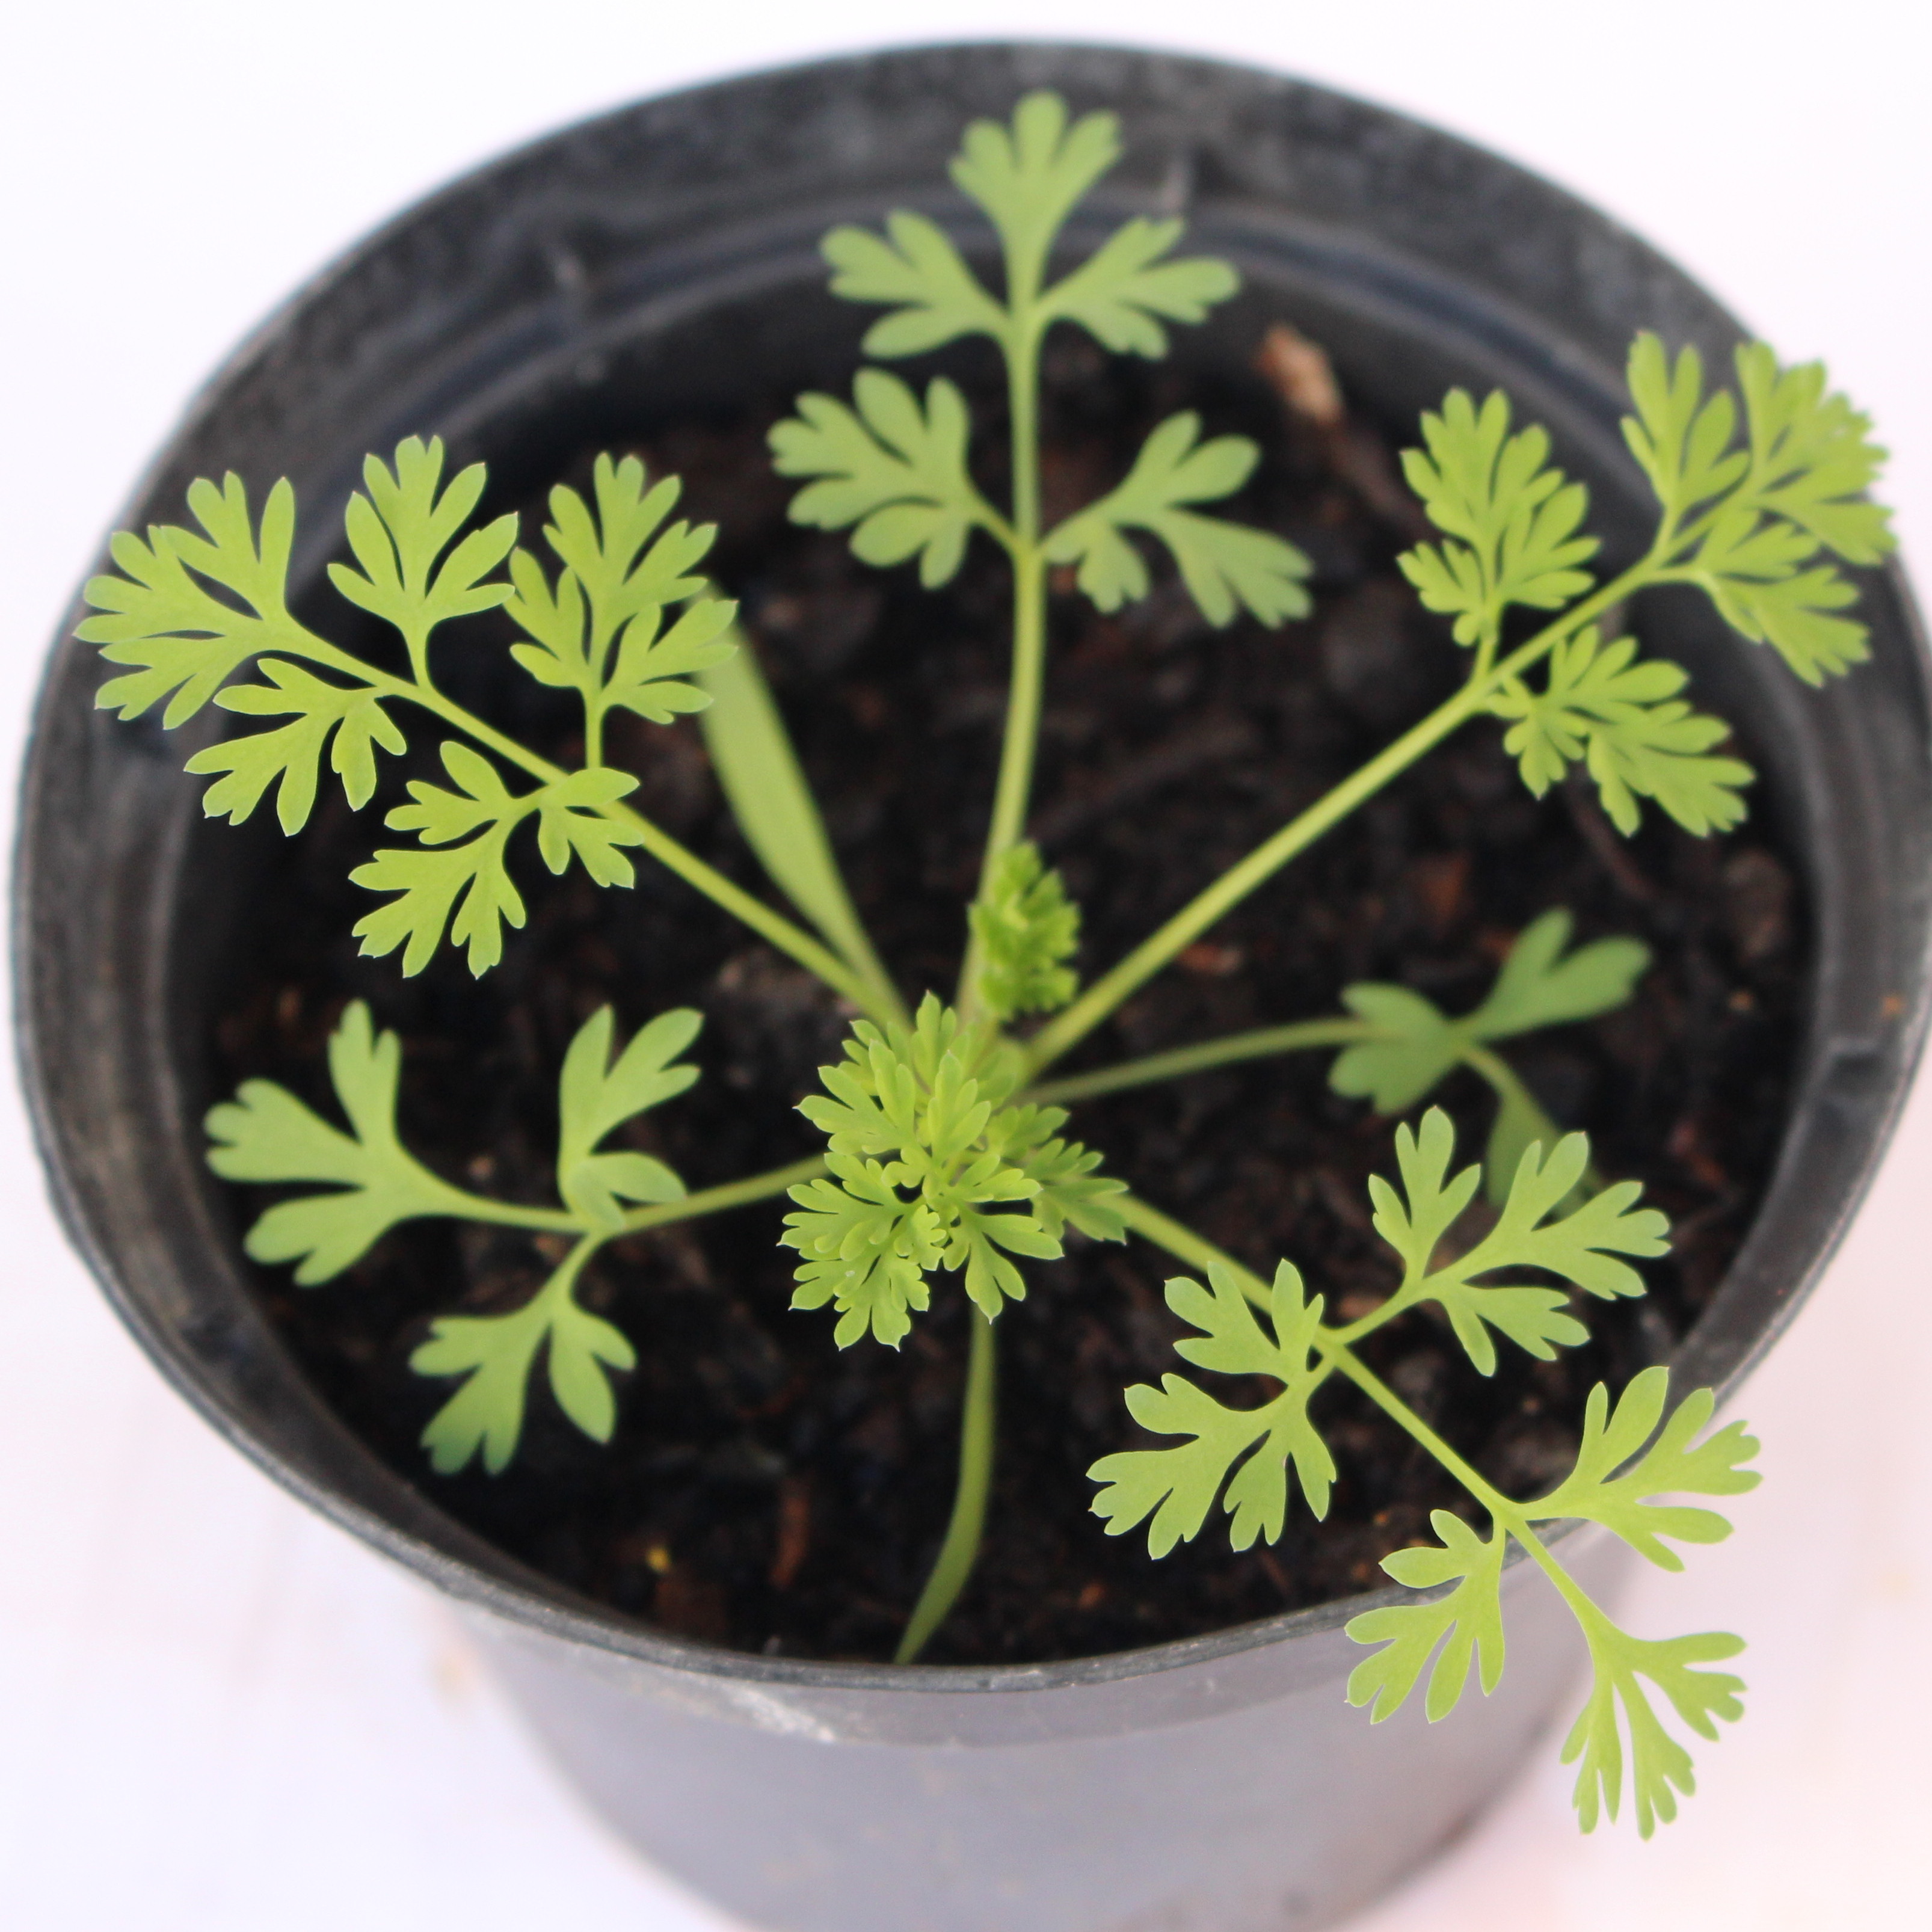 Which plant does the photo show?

Fumaria officinalis
